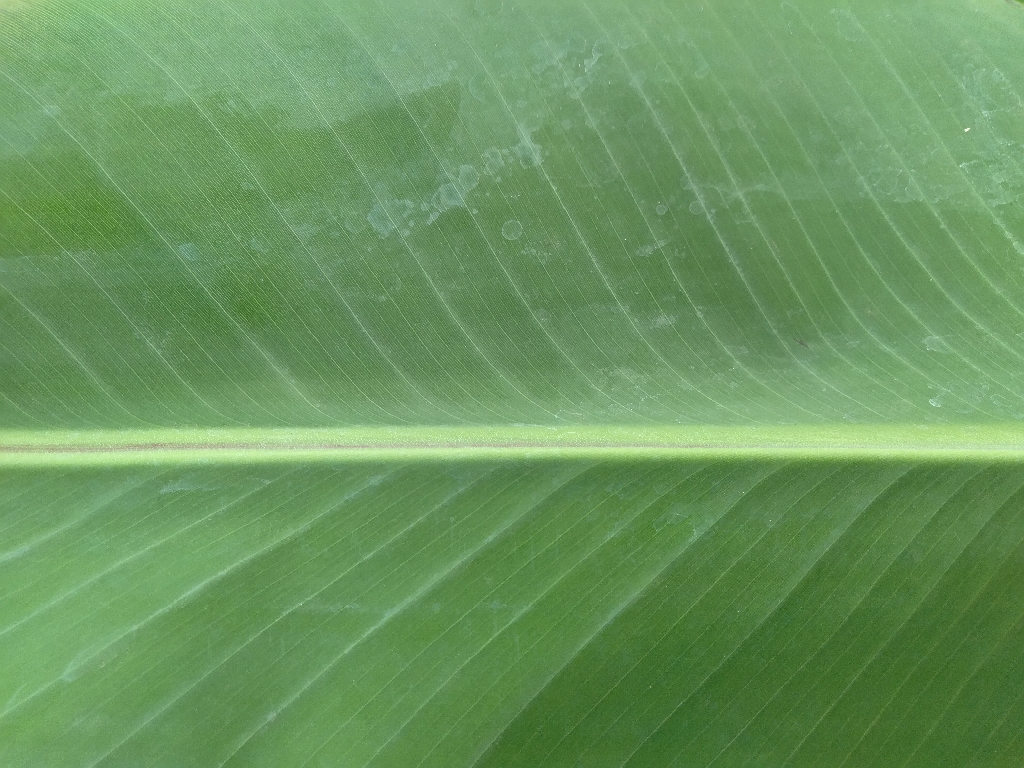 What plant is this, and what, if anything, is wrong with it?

banana, healthy
